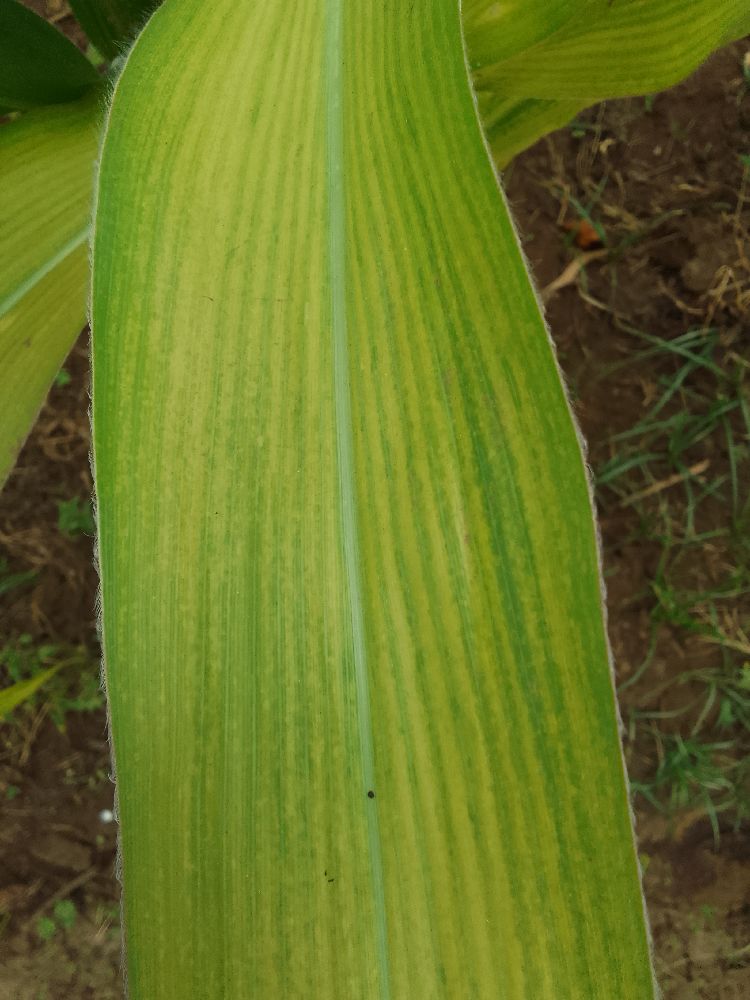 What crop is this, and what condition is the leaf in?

maize, maize lethal necrosis
